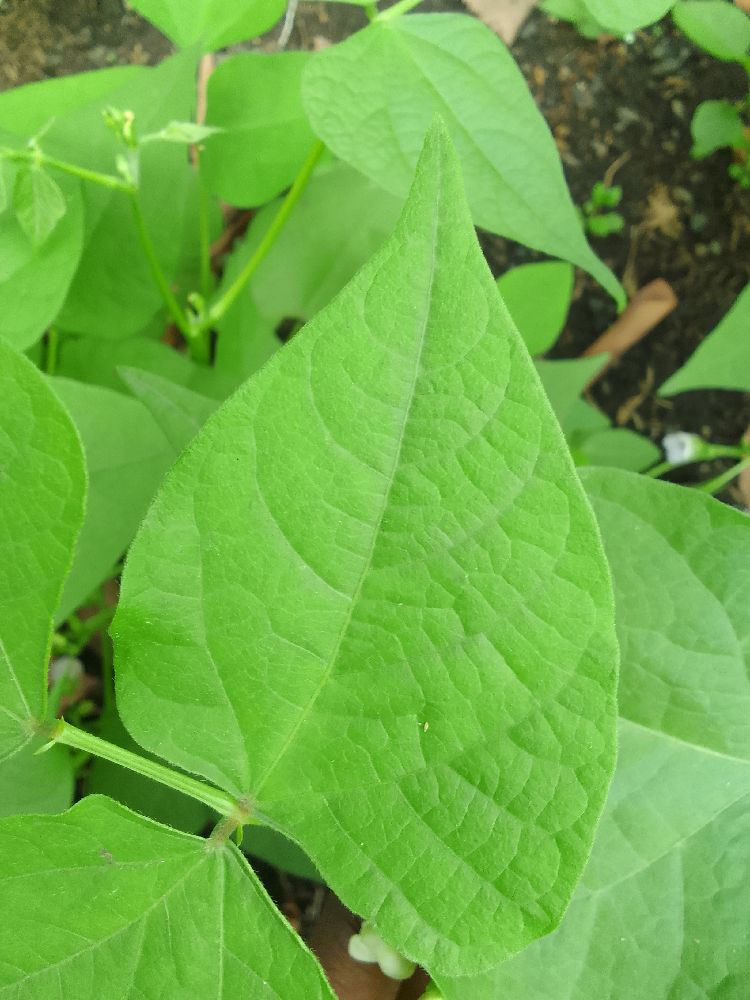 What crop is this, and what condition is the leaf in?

common bean, healthy
